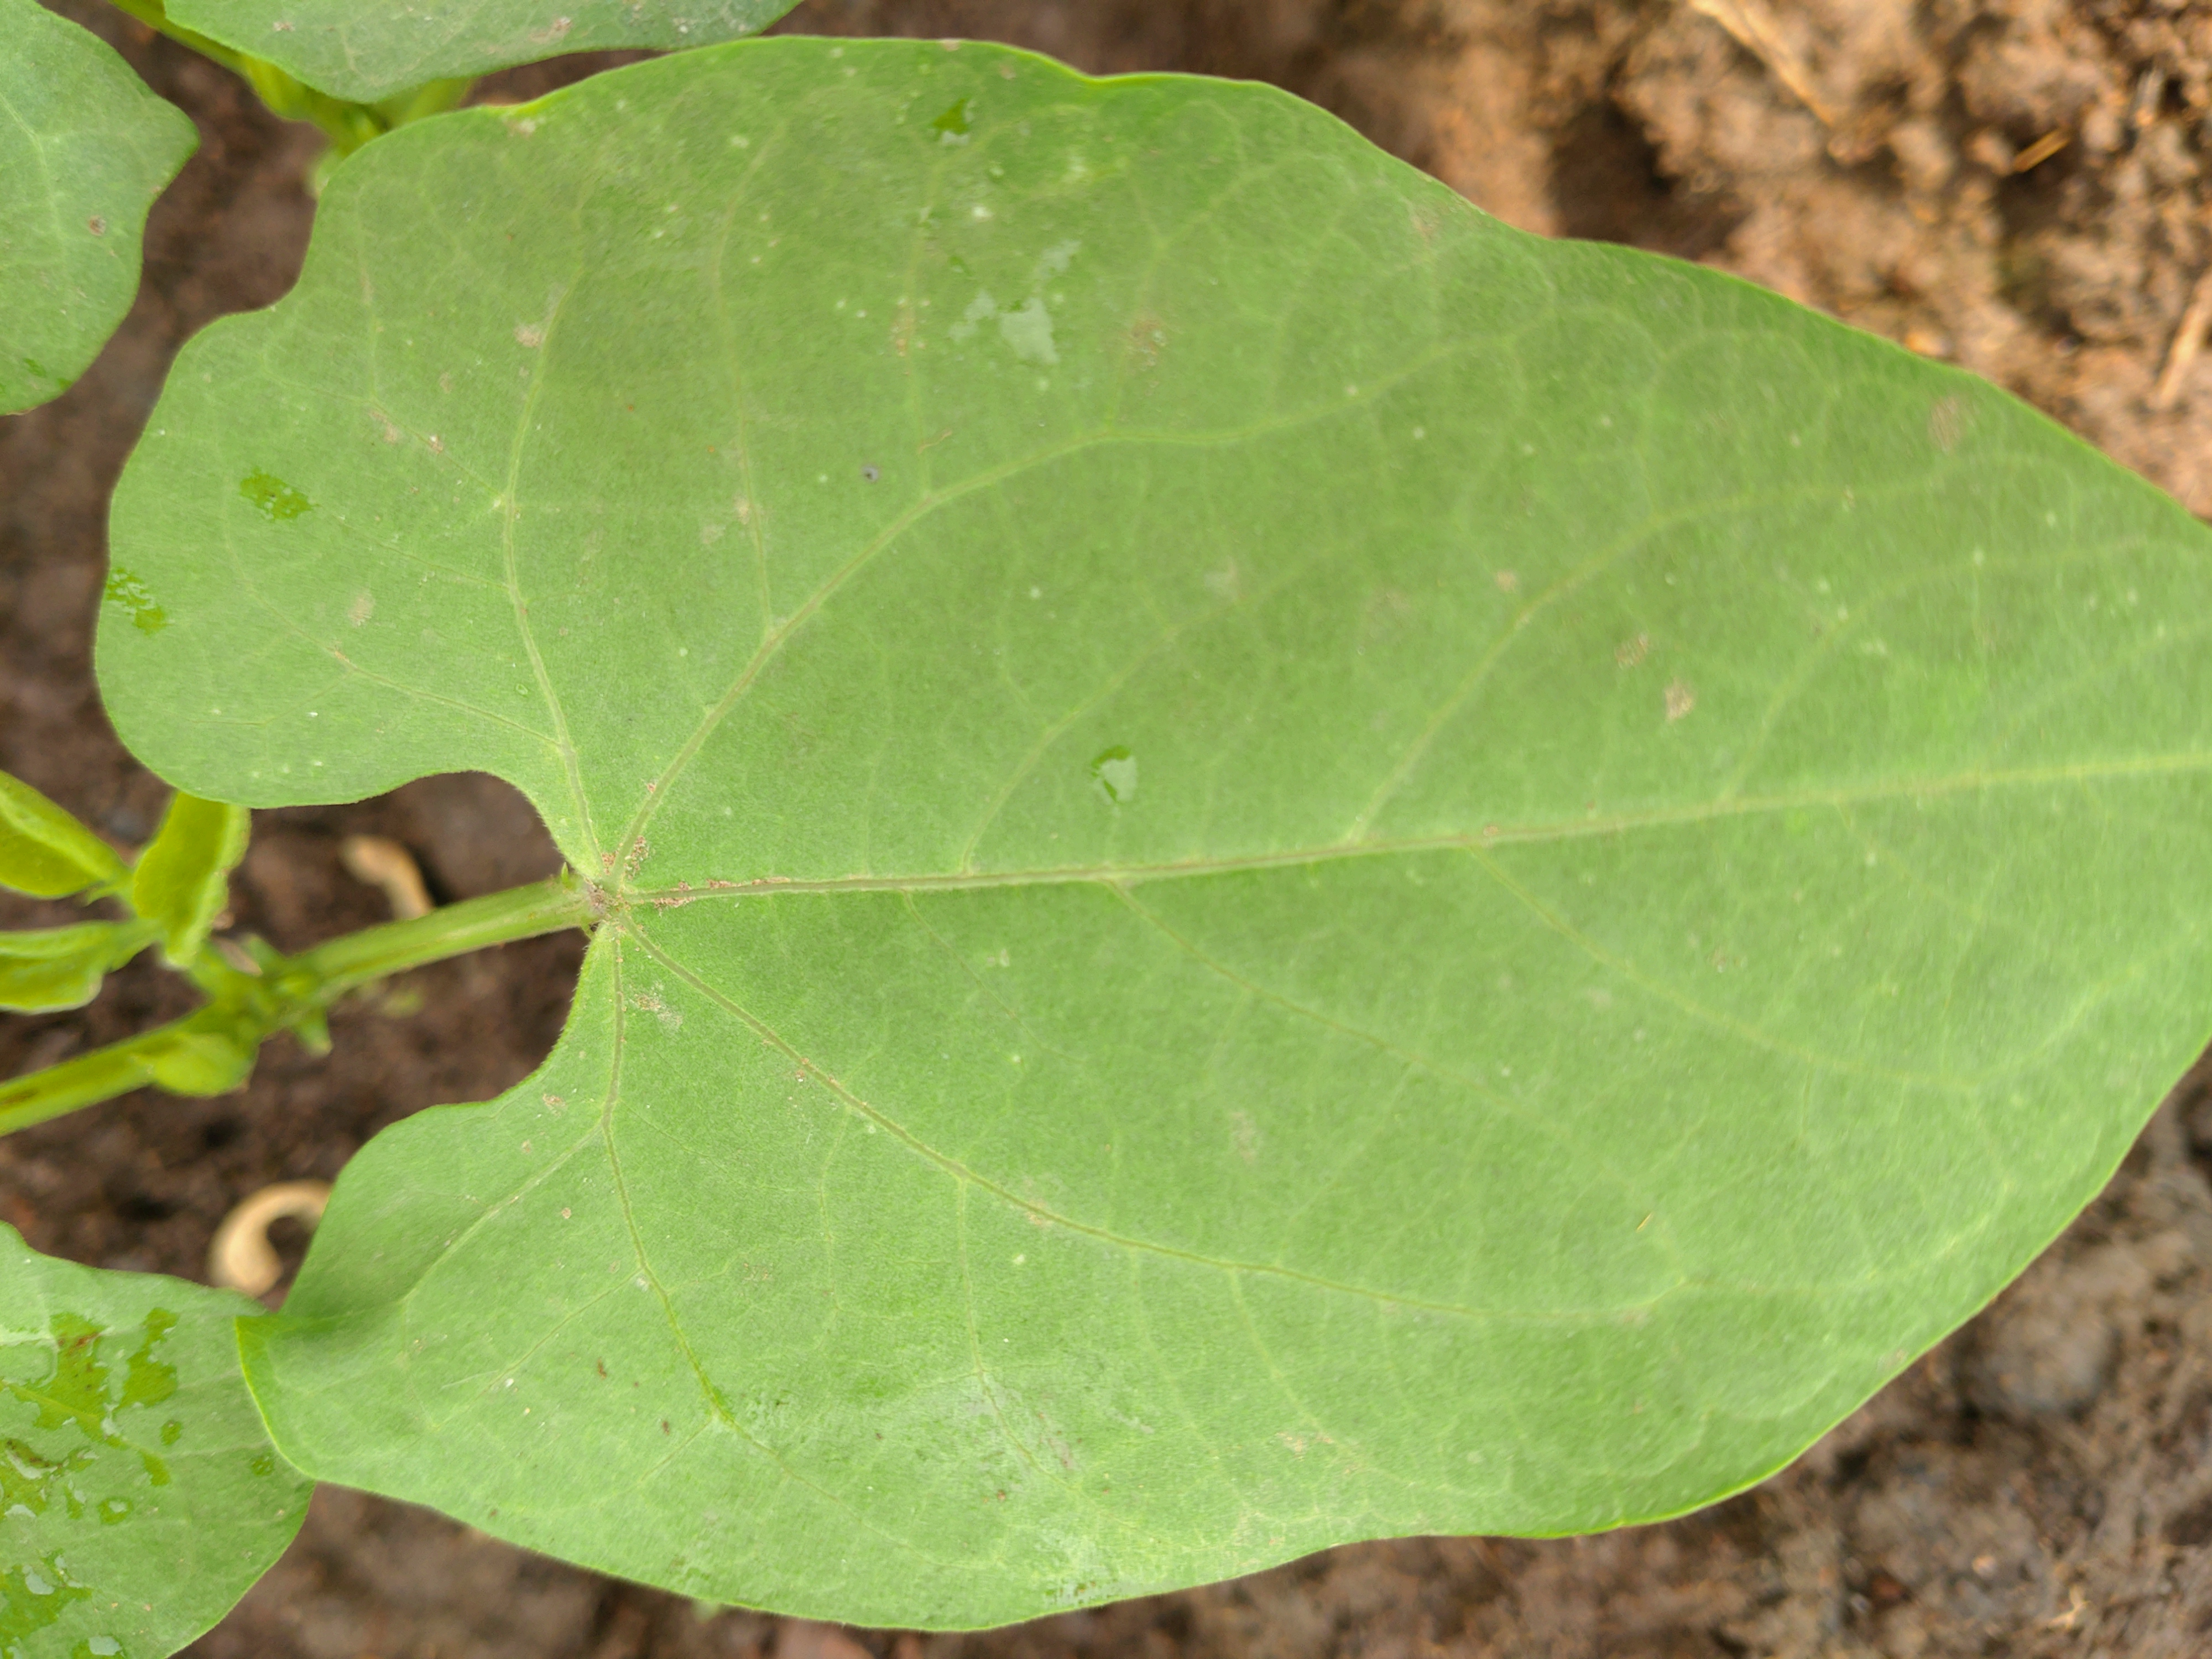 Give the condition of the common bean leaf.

healthy
